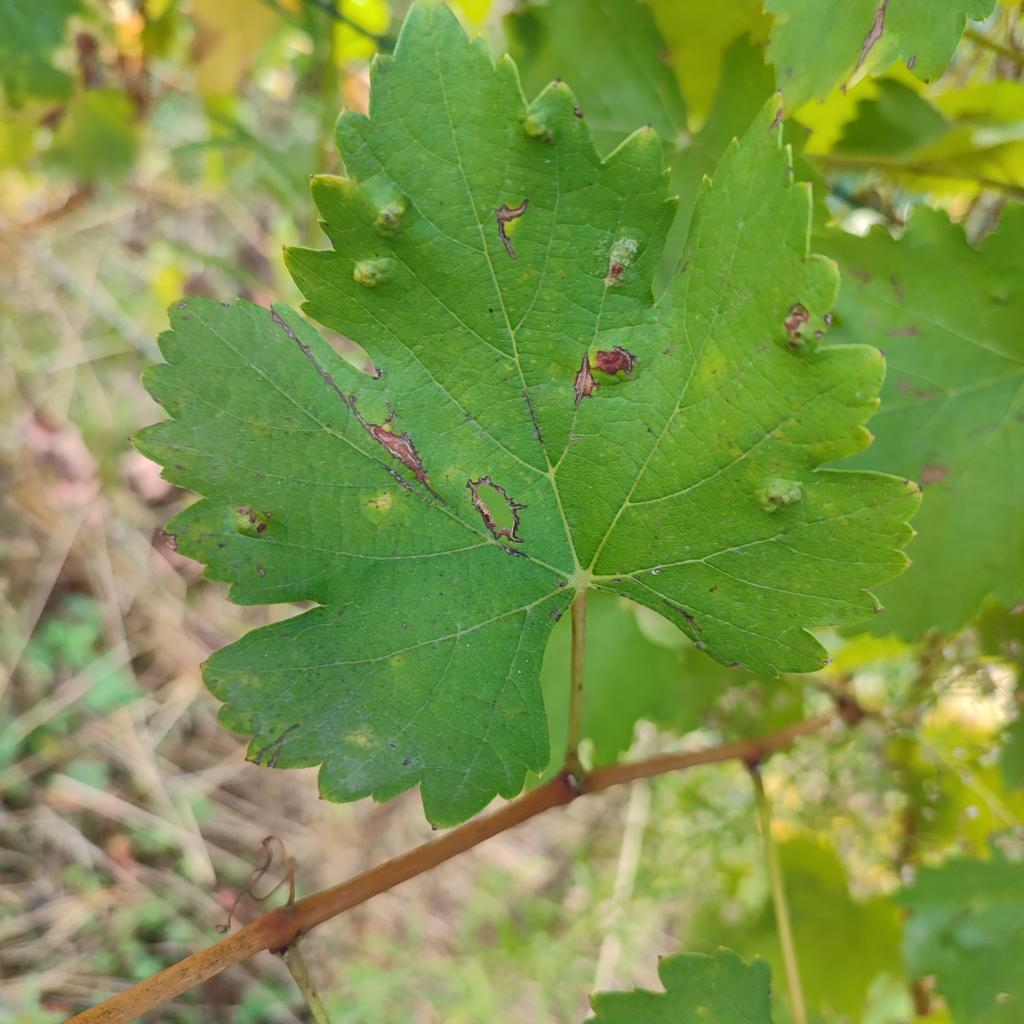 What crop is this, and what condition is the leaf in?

grapevine, erineum mite
